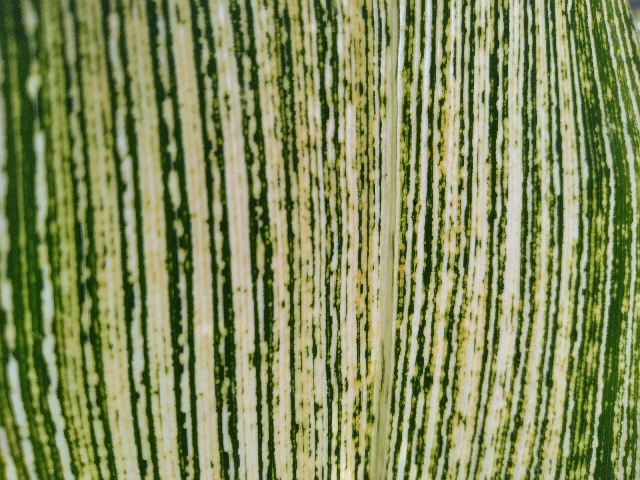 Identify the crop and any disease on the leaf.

maize, maize streak virus
